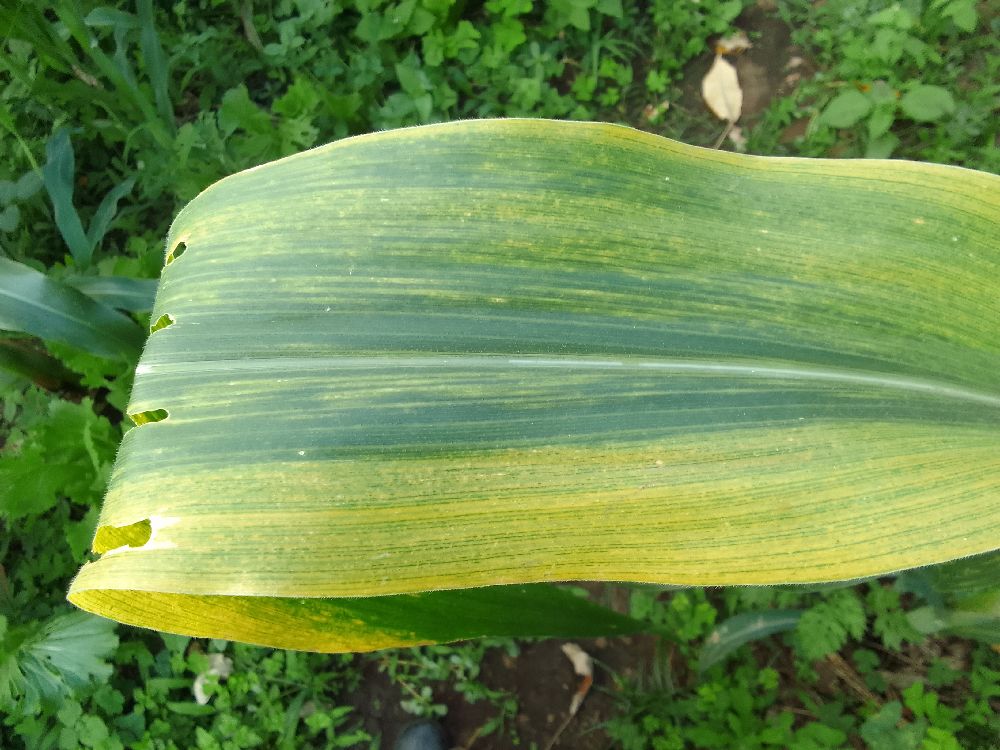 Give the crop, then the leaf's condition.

maize, maize lethal necrosis
